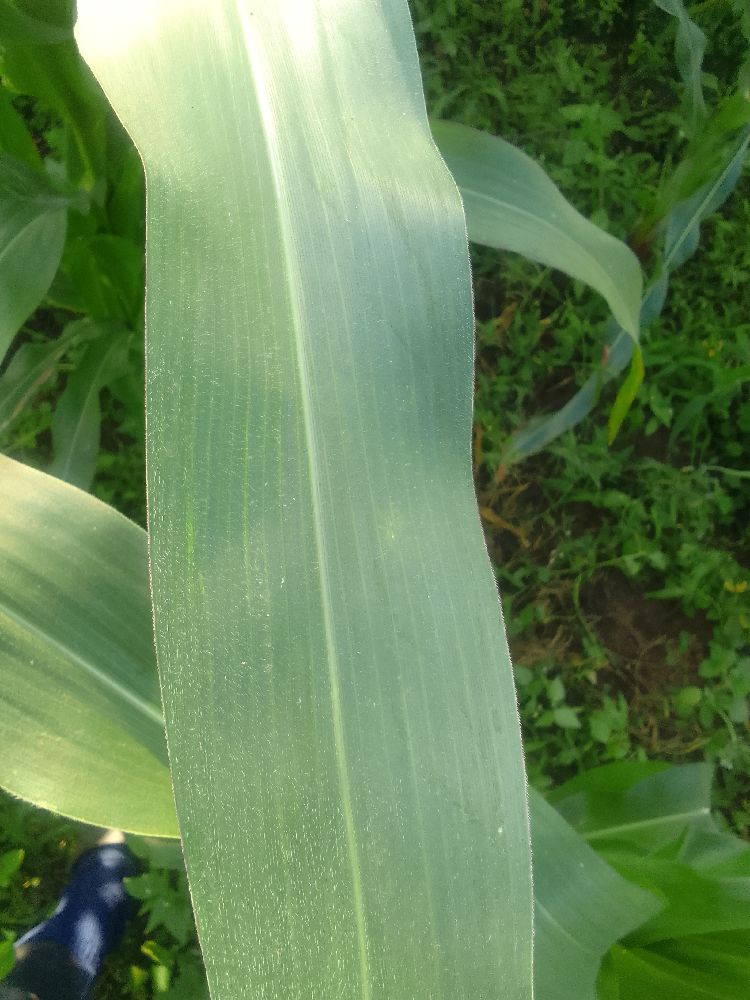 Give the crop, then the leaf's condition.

maize, healthy
